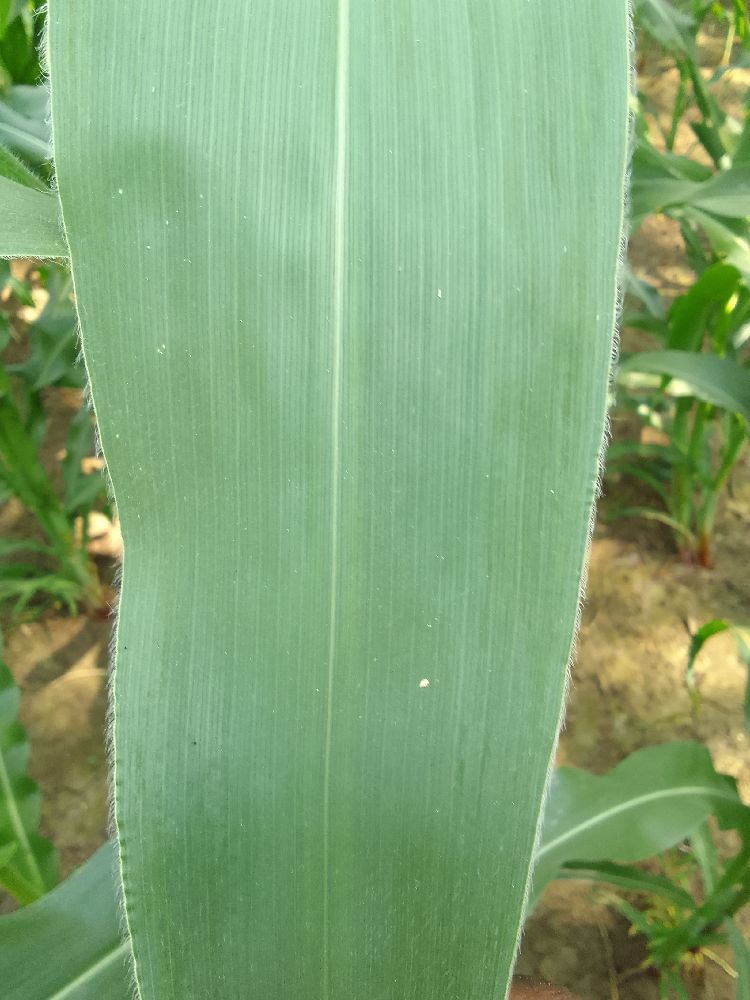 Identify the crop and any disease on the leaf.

maize, healthy
